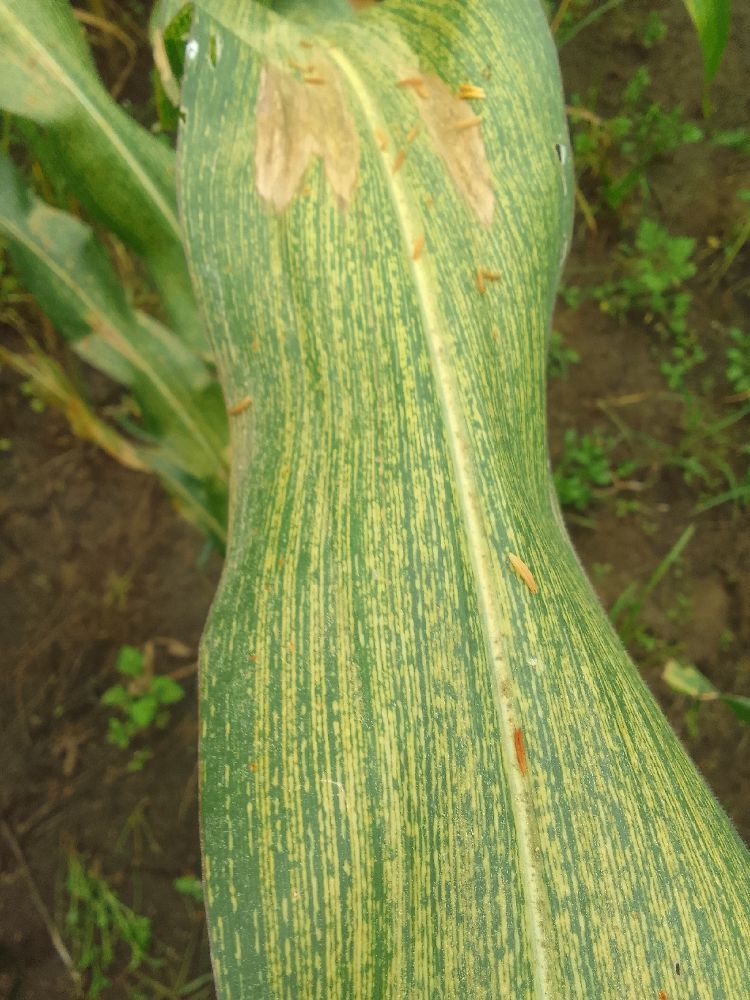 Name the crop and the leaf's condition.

maize, maize streak virus
